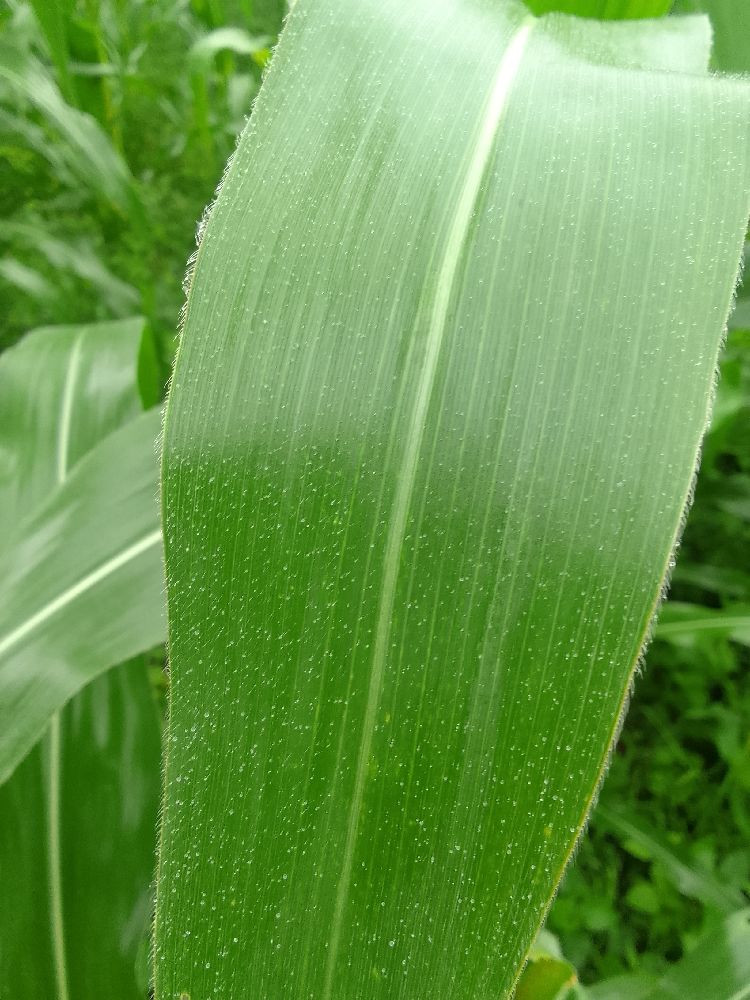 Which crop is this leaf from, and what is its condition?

maize, healthy
